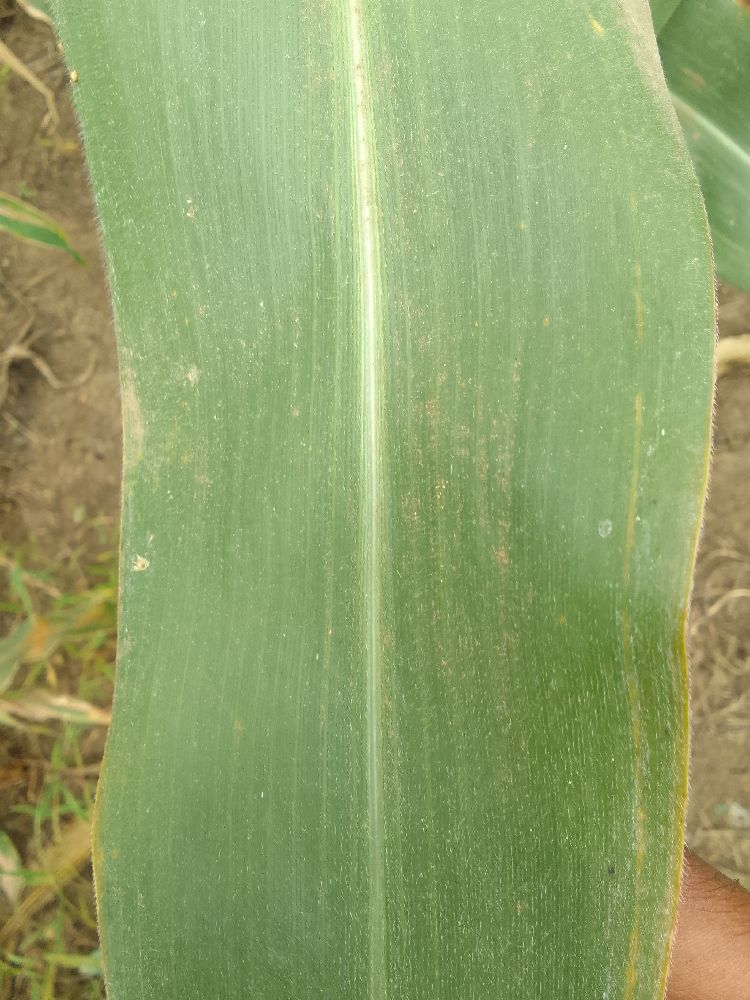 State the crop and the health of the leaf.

maize, healthy
